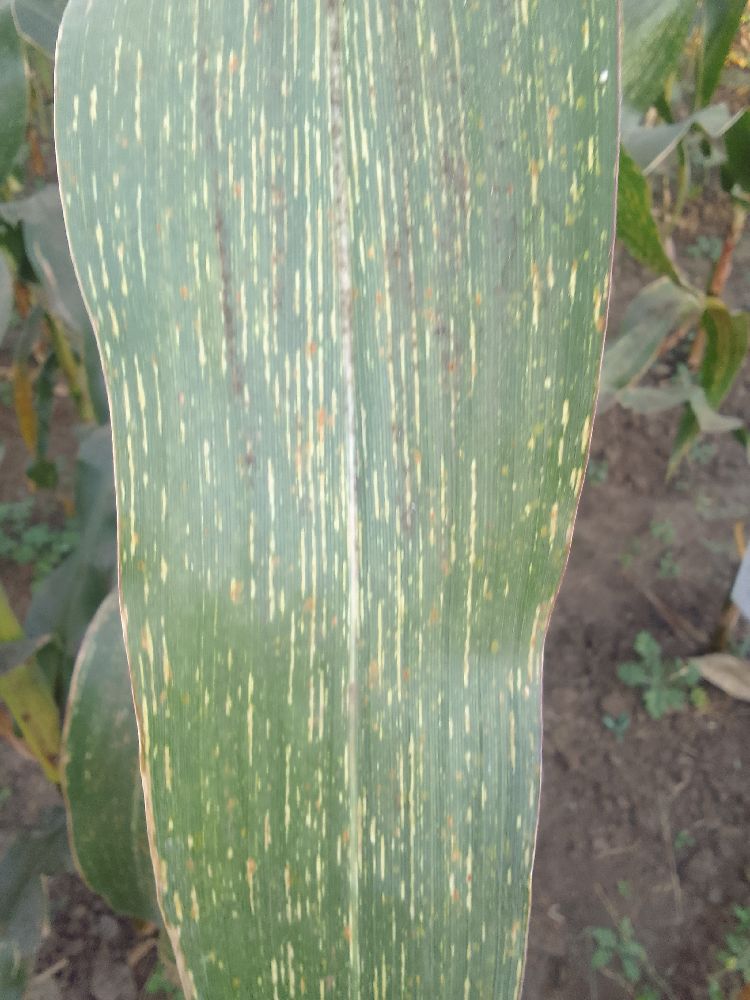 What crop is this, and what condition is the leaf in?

maize, maize streak virus
